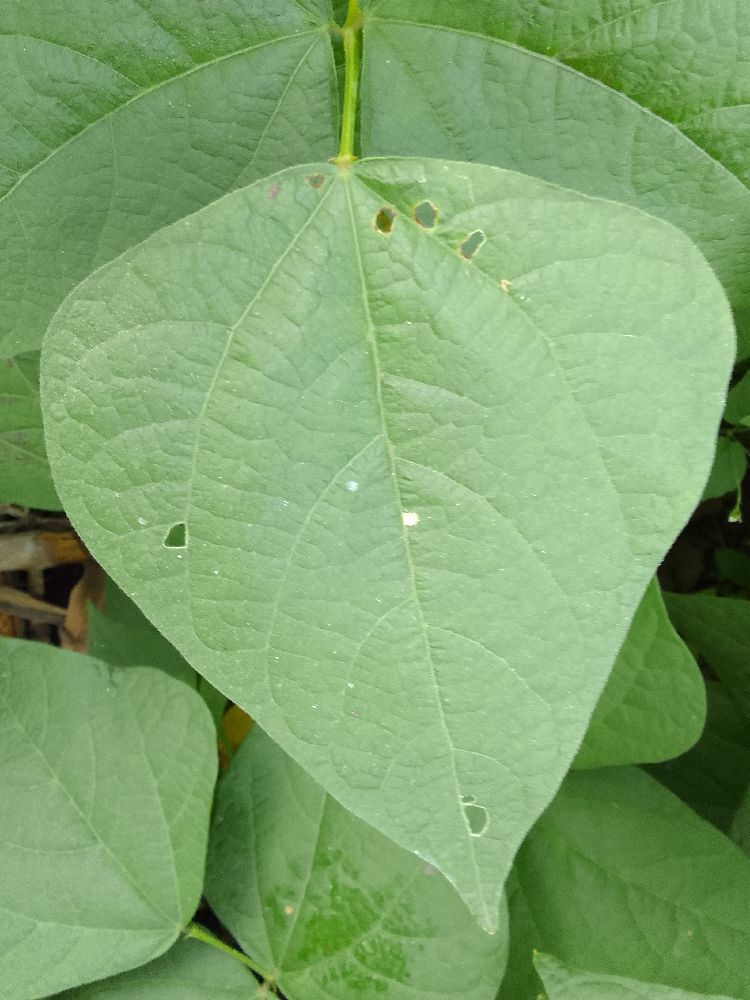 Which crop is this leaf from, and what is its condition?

common bean, healthy
